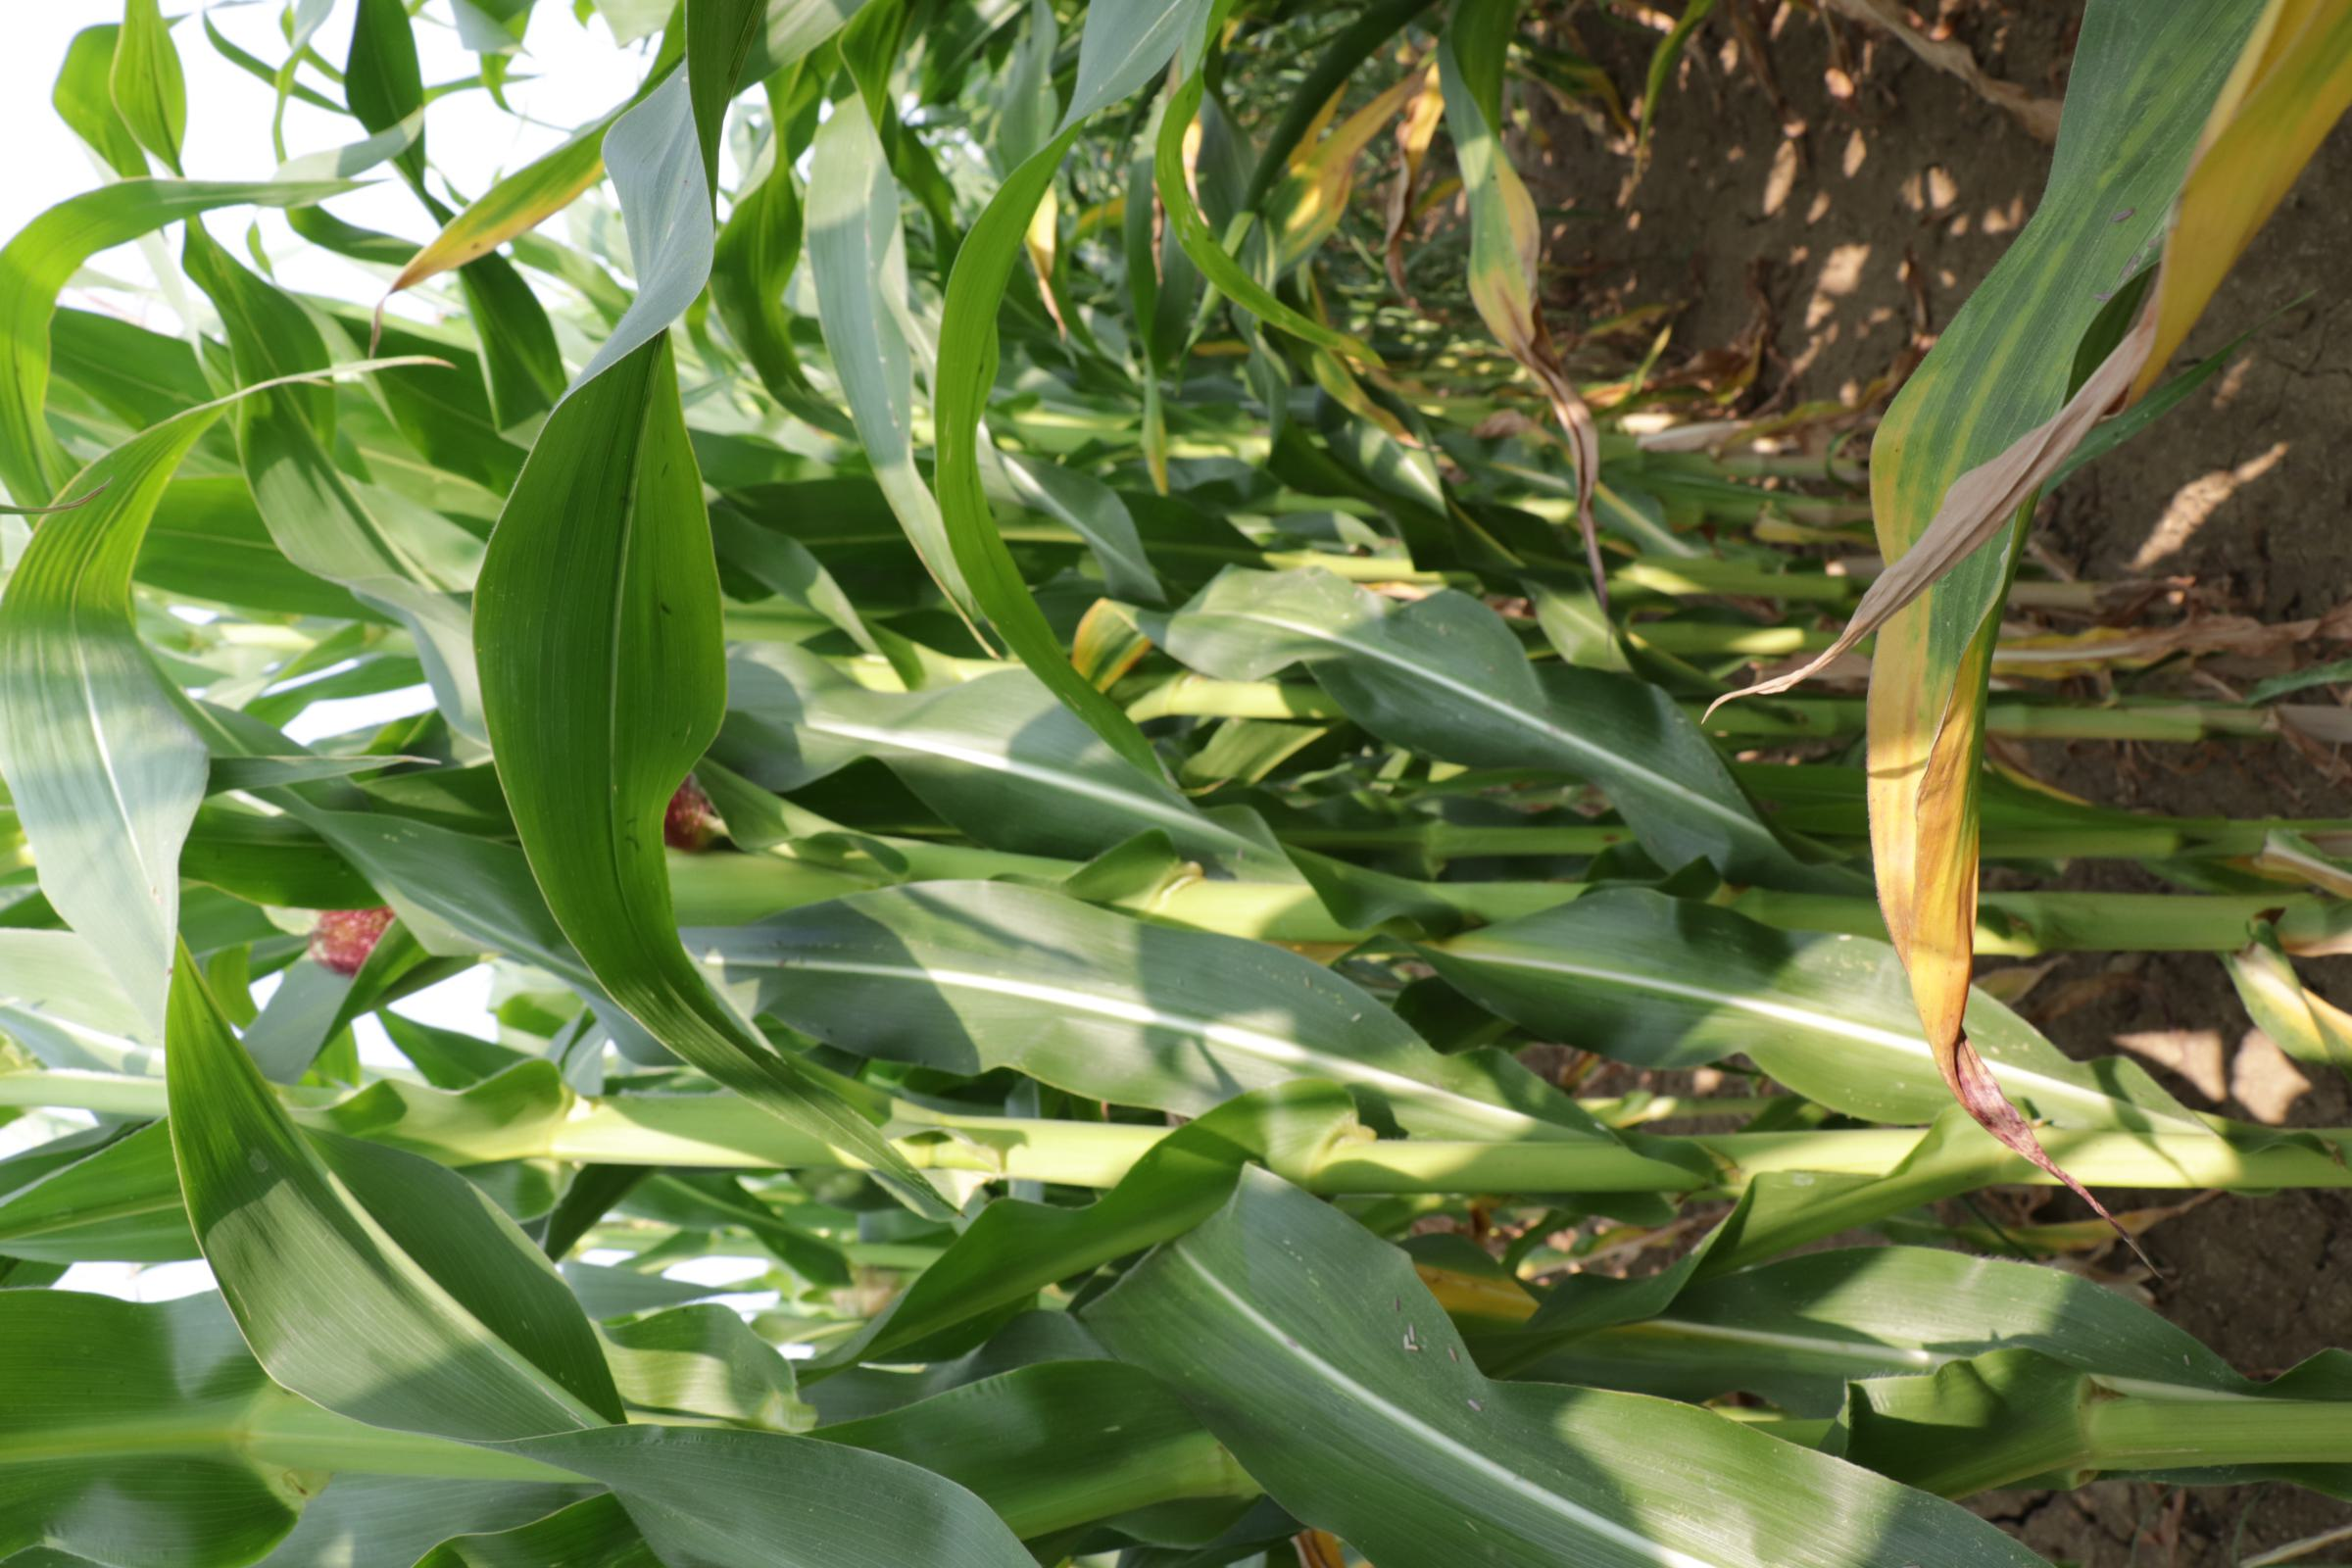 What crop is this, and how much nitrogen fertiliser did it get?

maize, reduced nitrogen fertilisation
